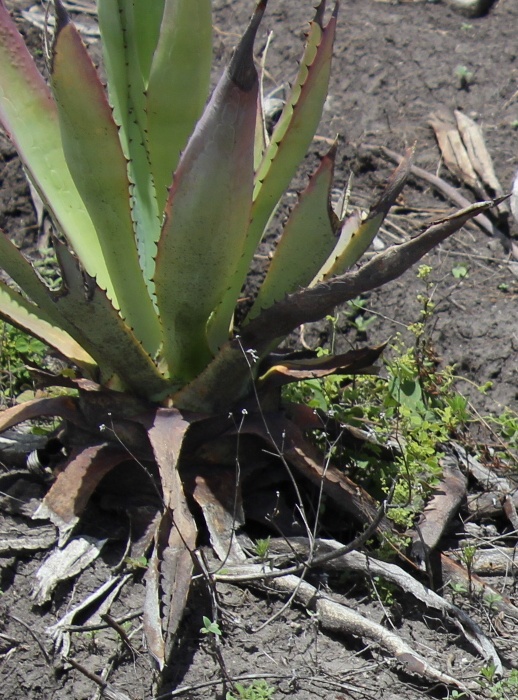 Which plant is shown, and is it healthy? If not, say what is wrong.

agave, sick
